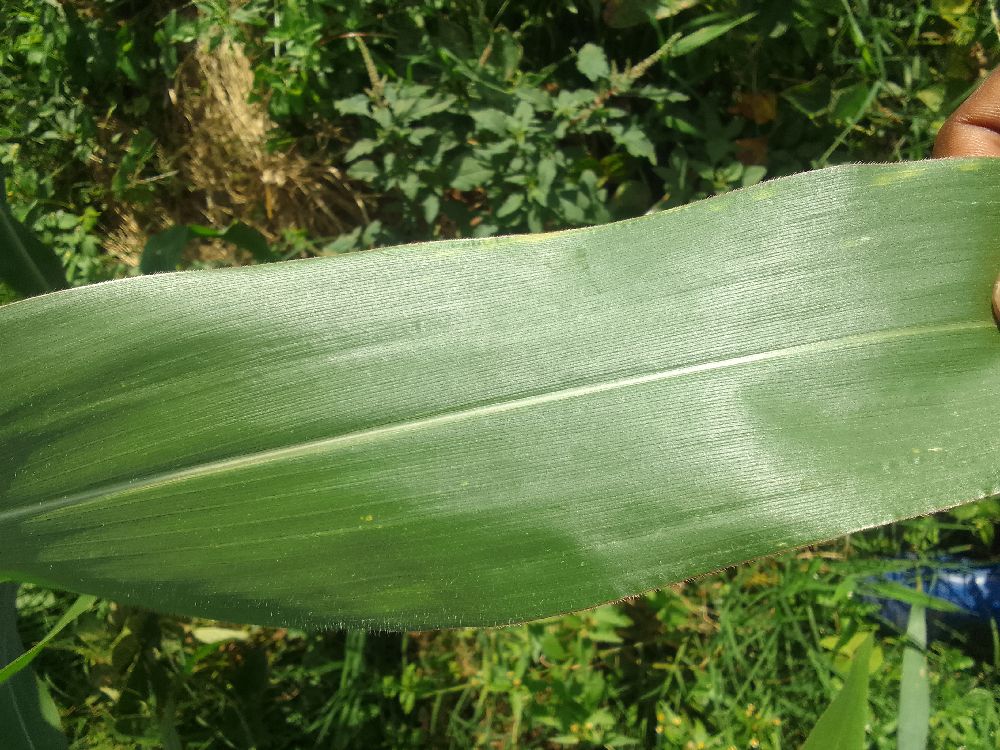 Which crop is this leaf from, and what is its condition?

maize, healthy
